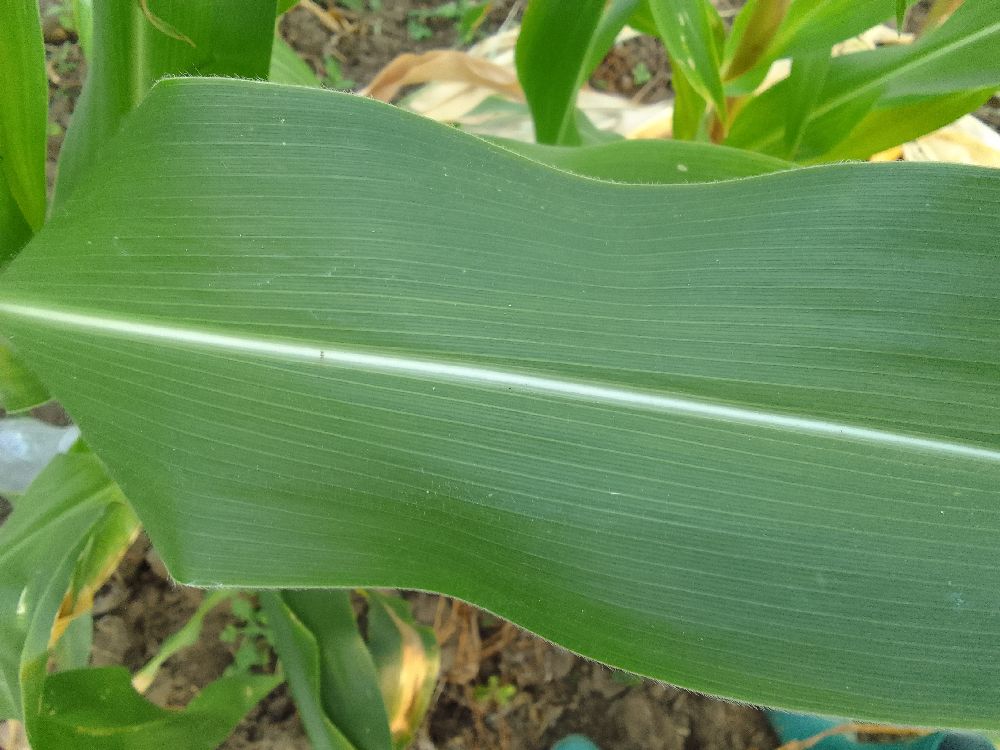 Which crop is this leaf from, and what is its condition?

maize, healthy
